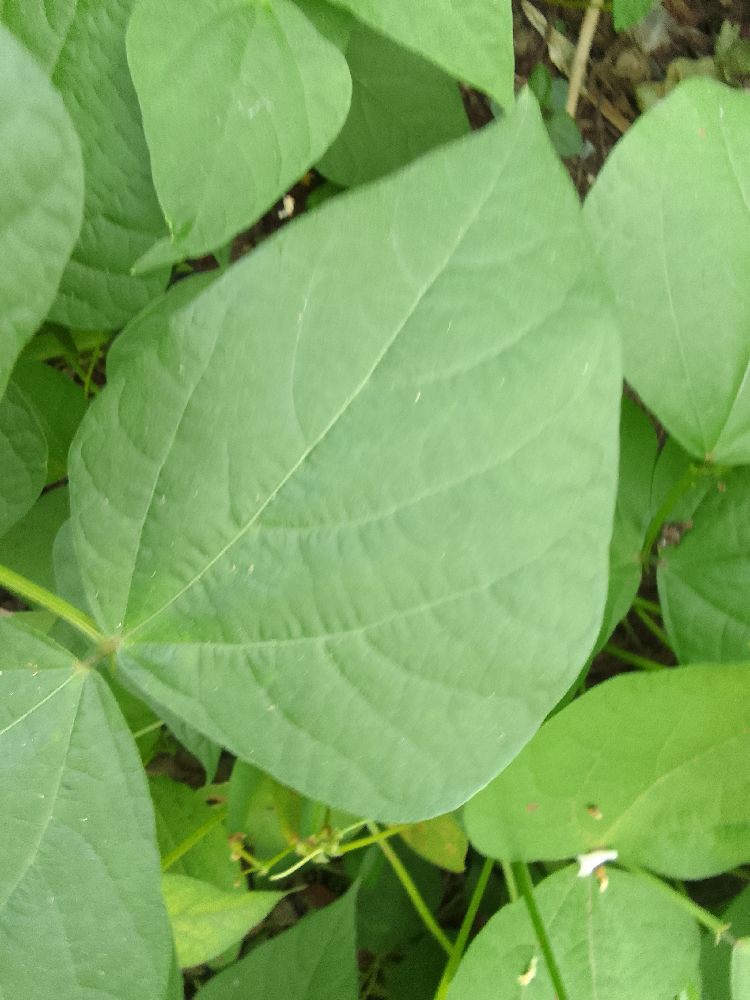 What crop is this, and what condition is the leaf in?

common bean, healthy
